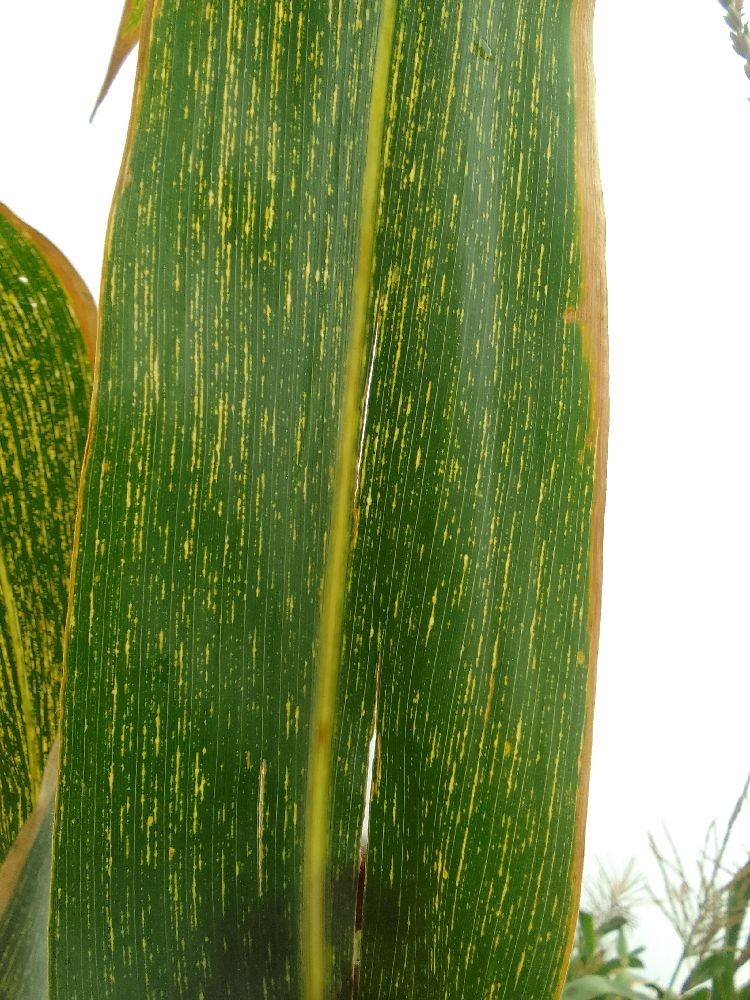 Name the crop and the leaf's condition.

maize, maize streak virus
